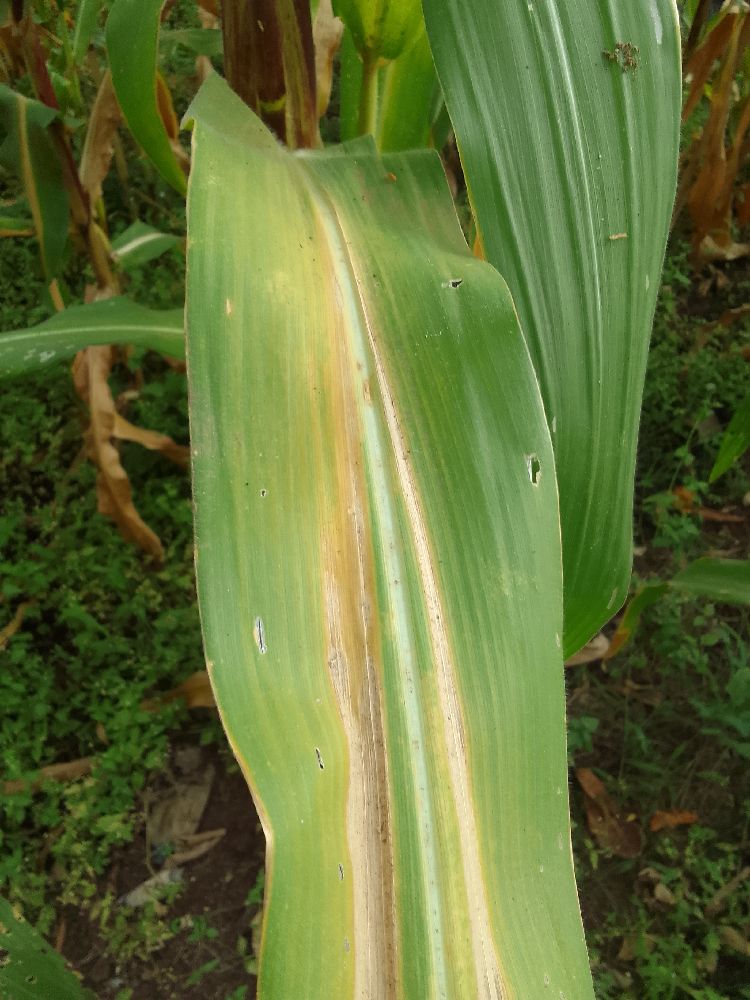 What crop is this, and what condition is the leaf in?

maize, maize lethal necrosis
